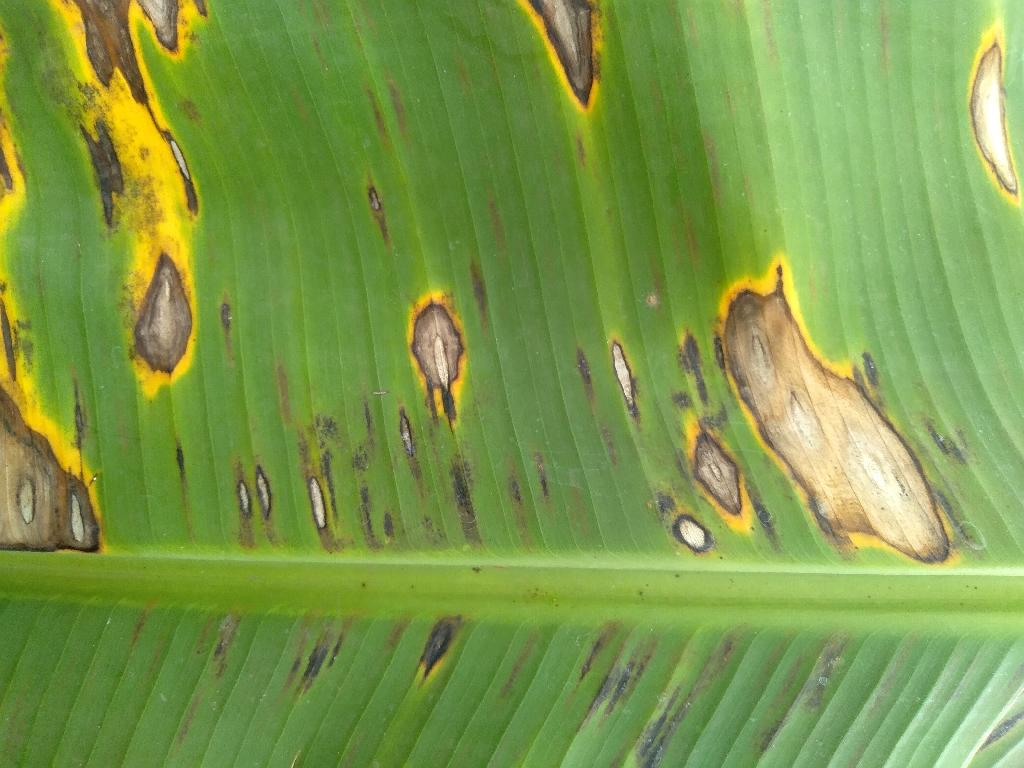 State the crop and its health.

banana, black sigatoka
